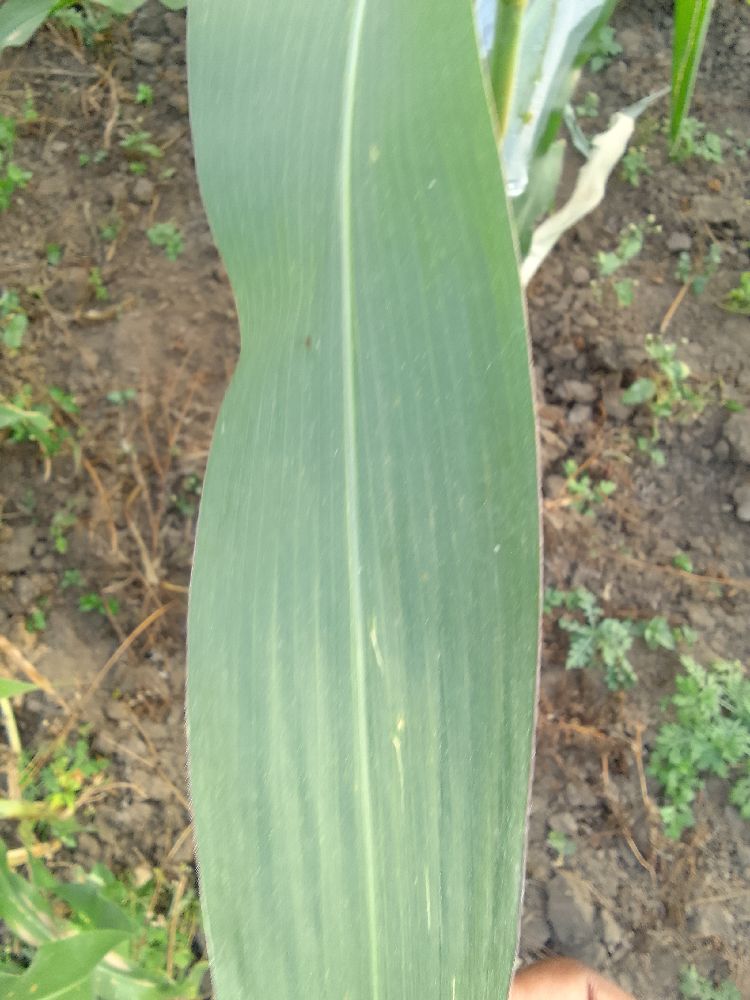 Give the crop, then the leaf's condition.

maize, healthy
